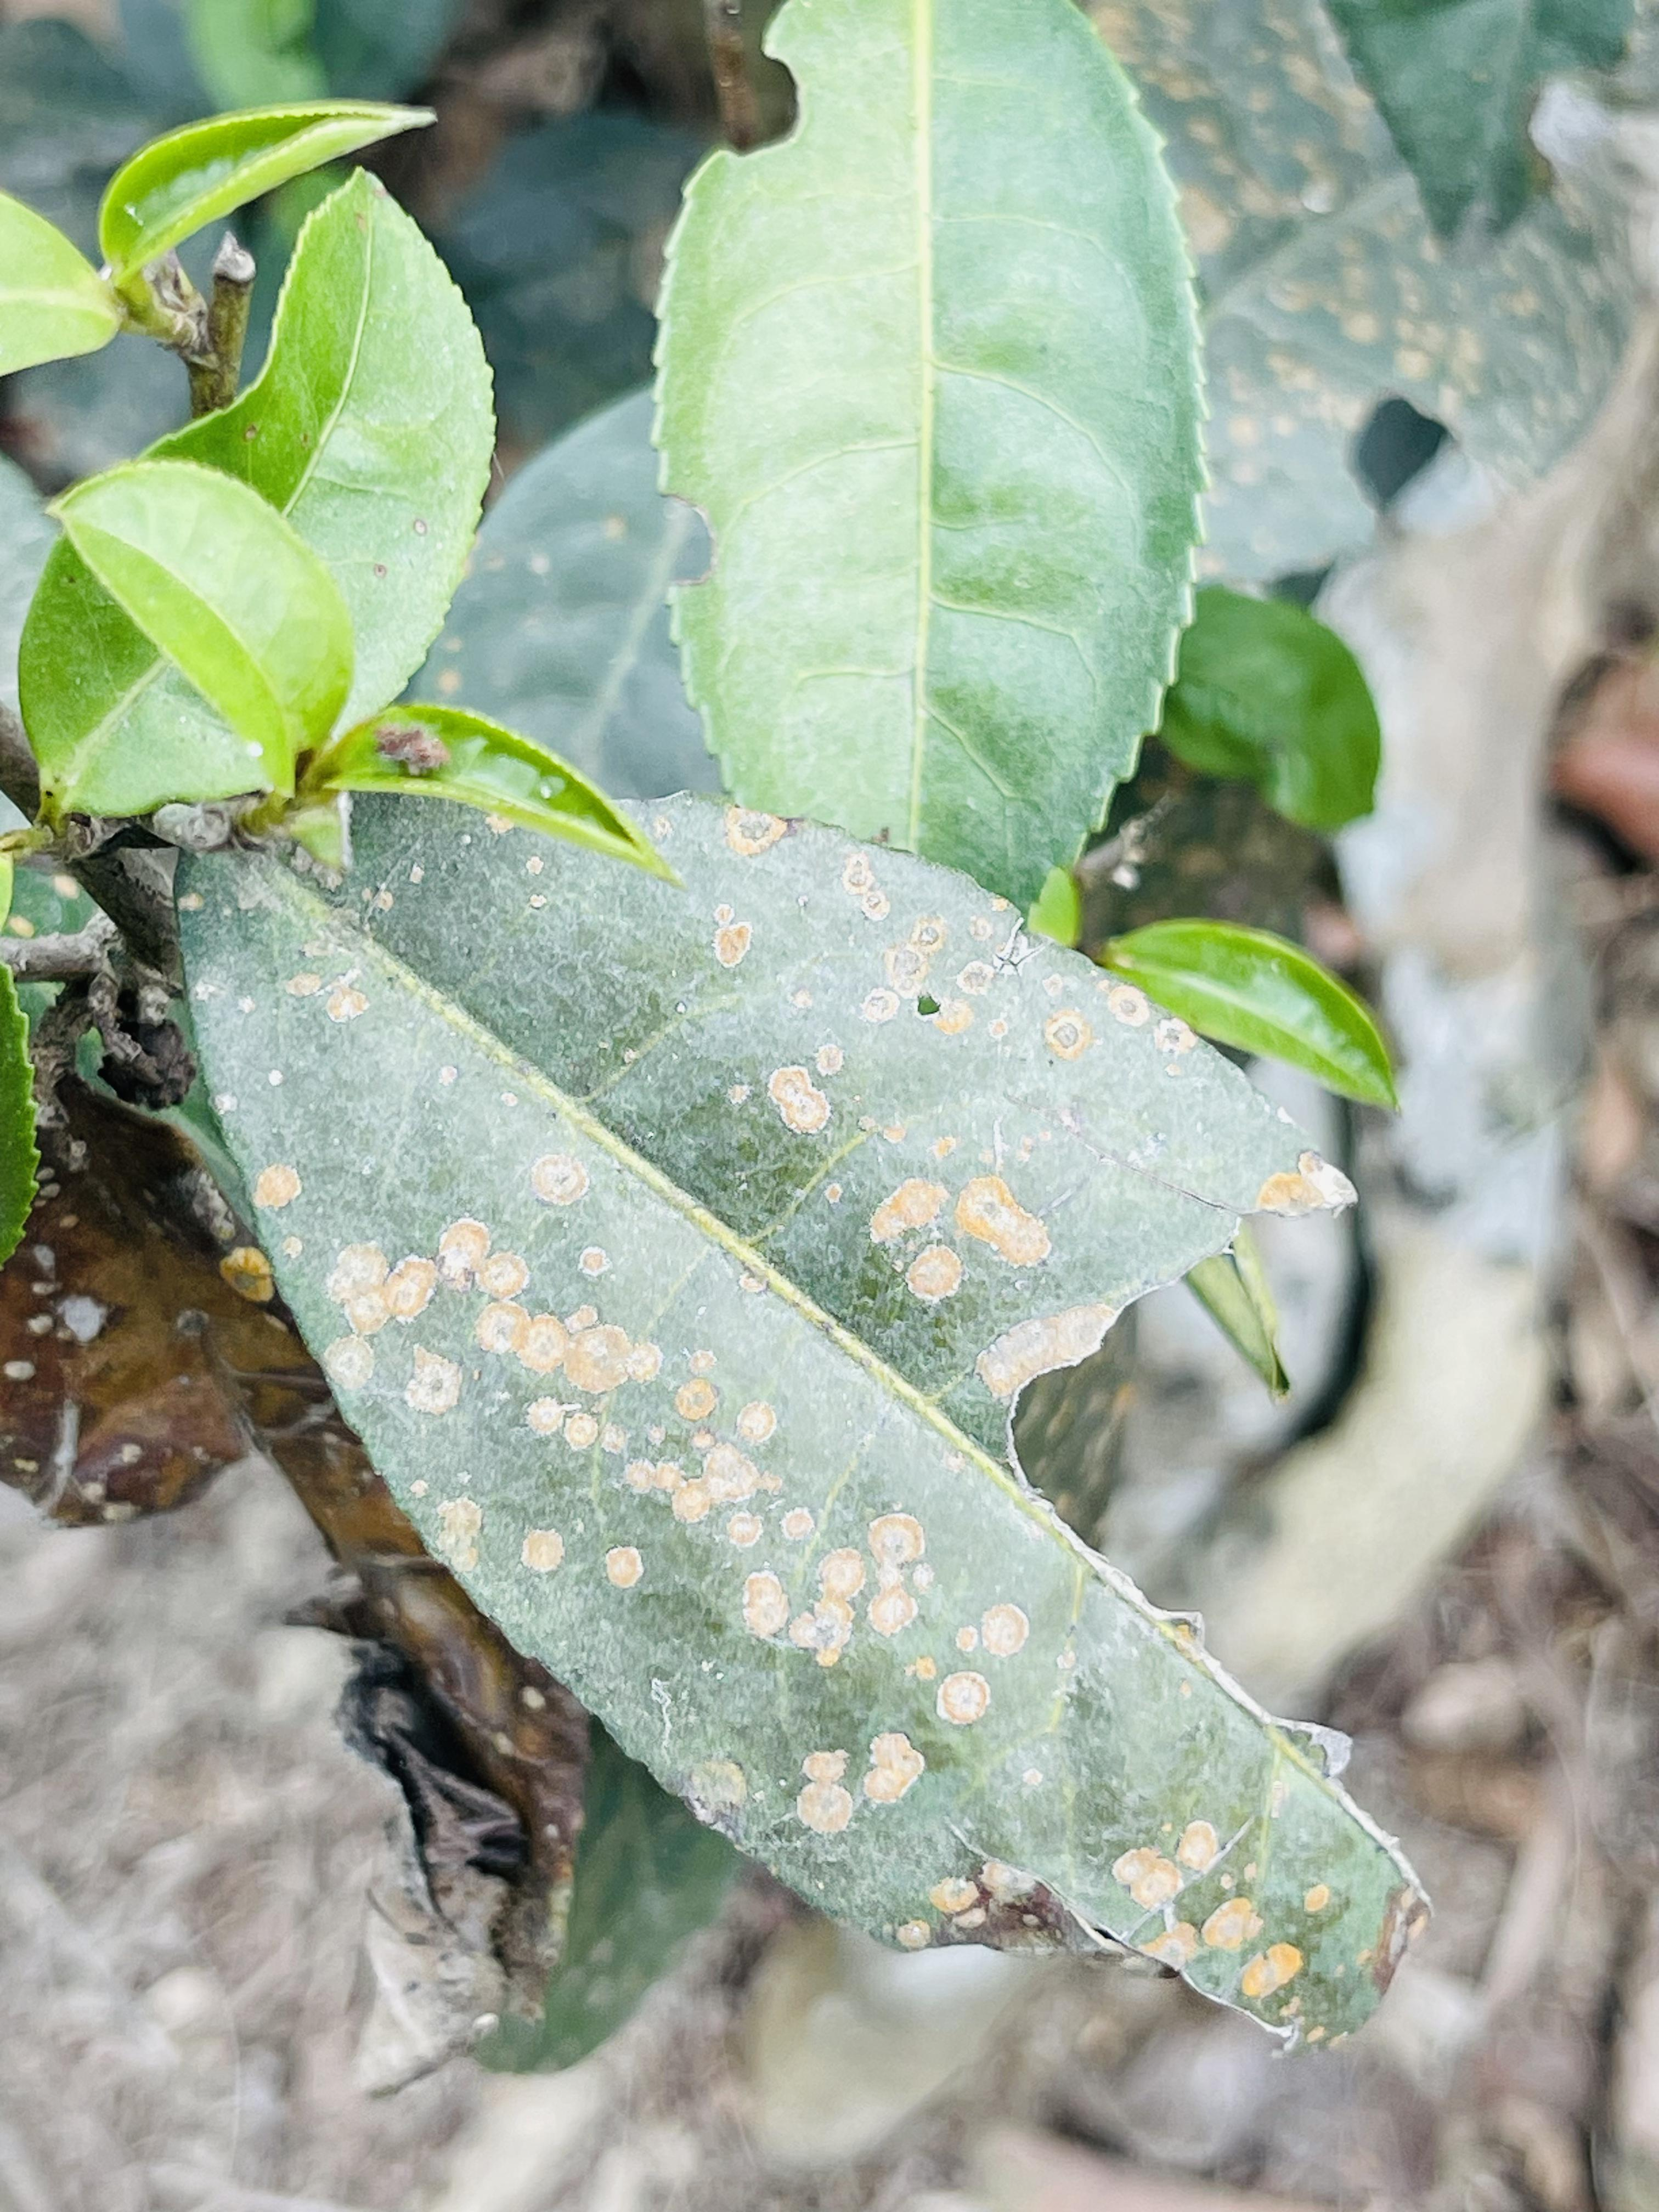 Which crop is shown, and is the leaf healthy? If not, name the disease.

tea, red rust
